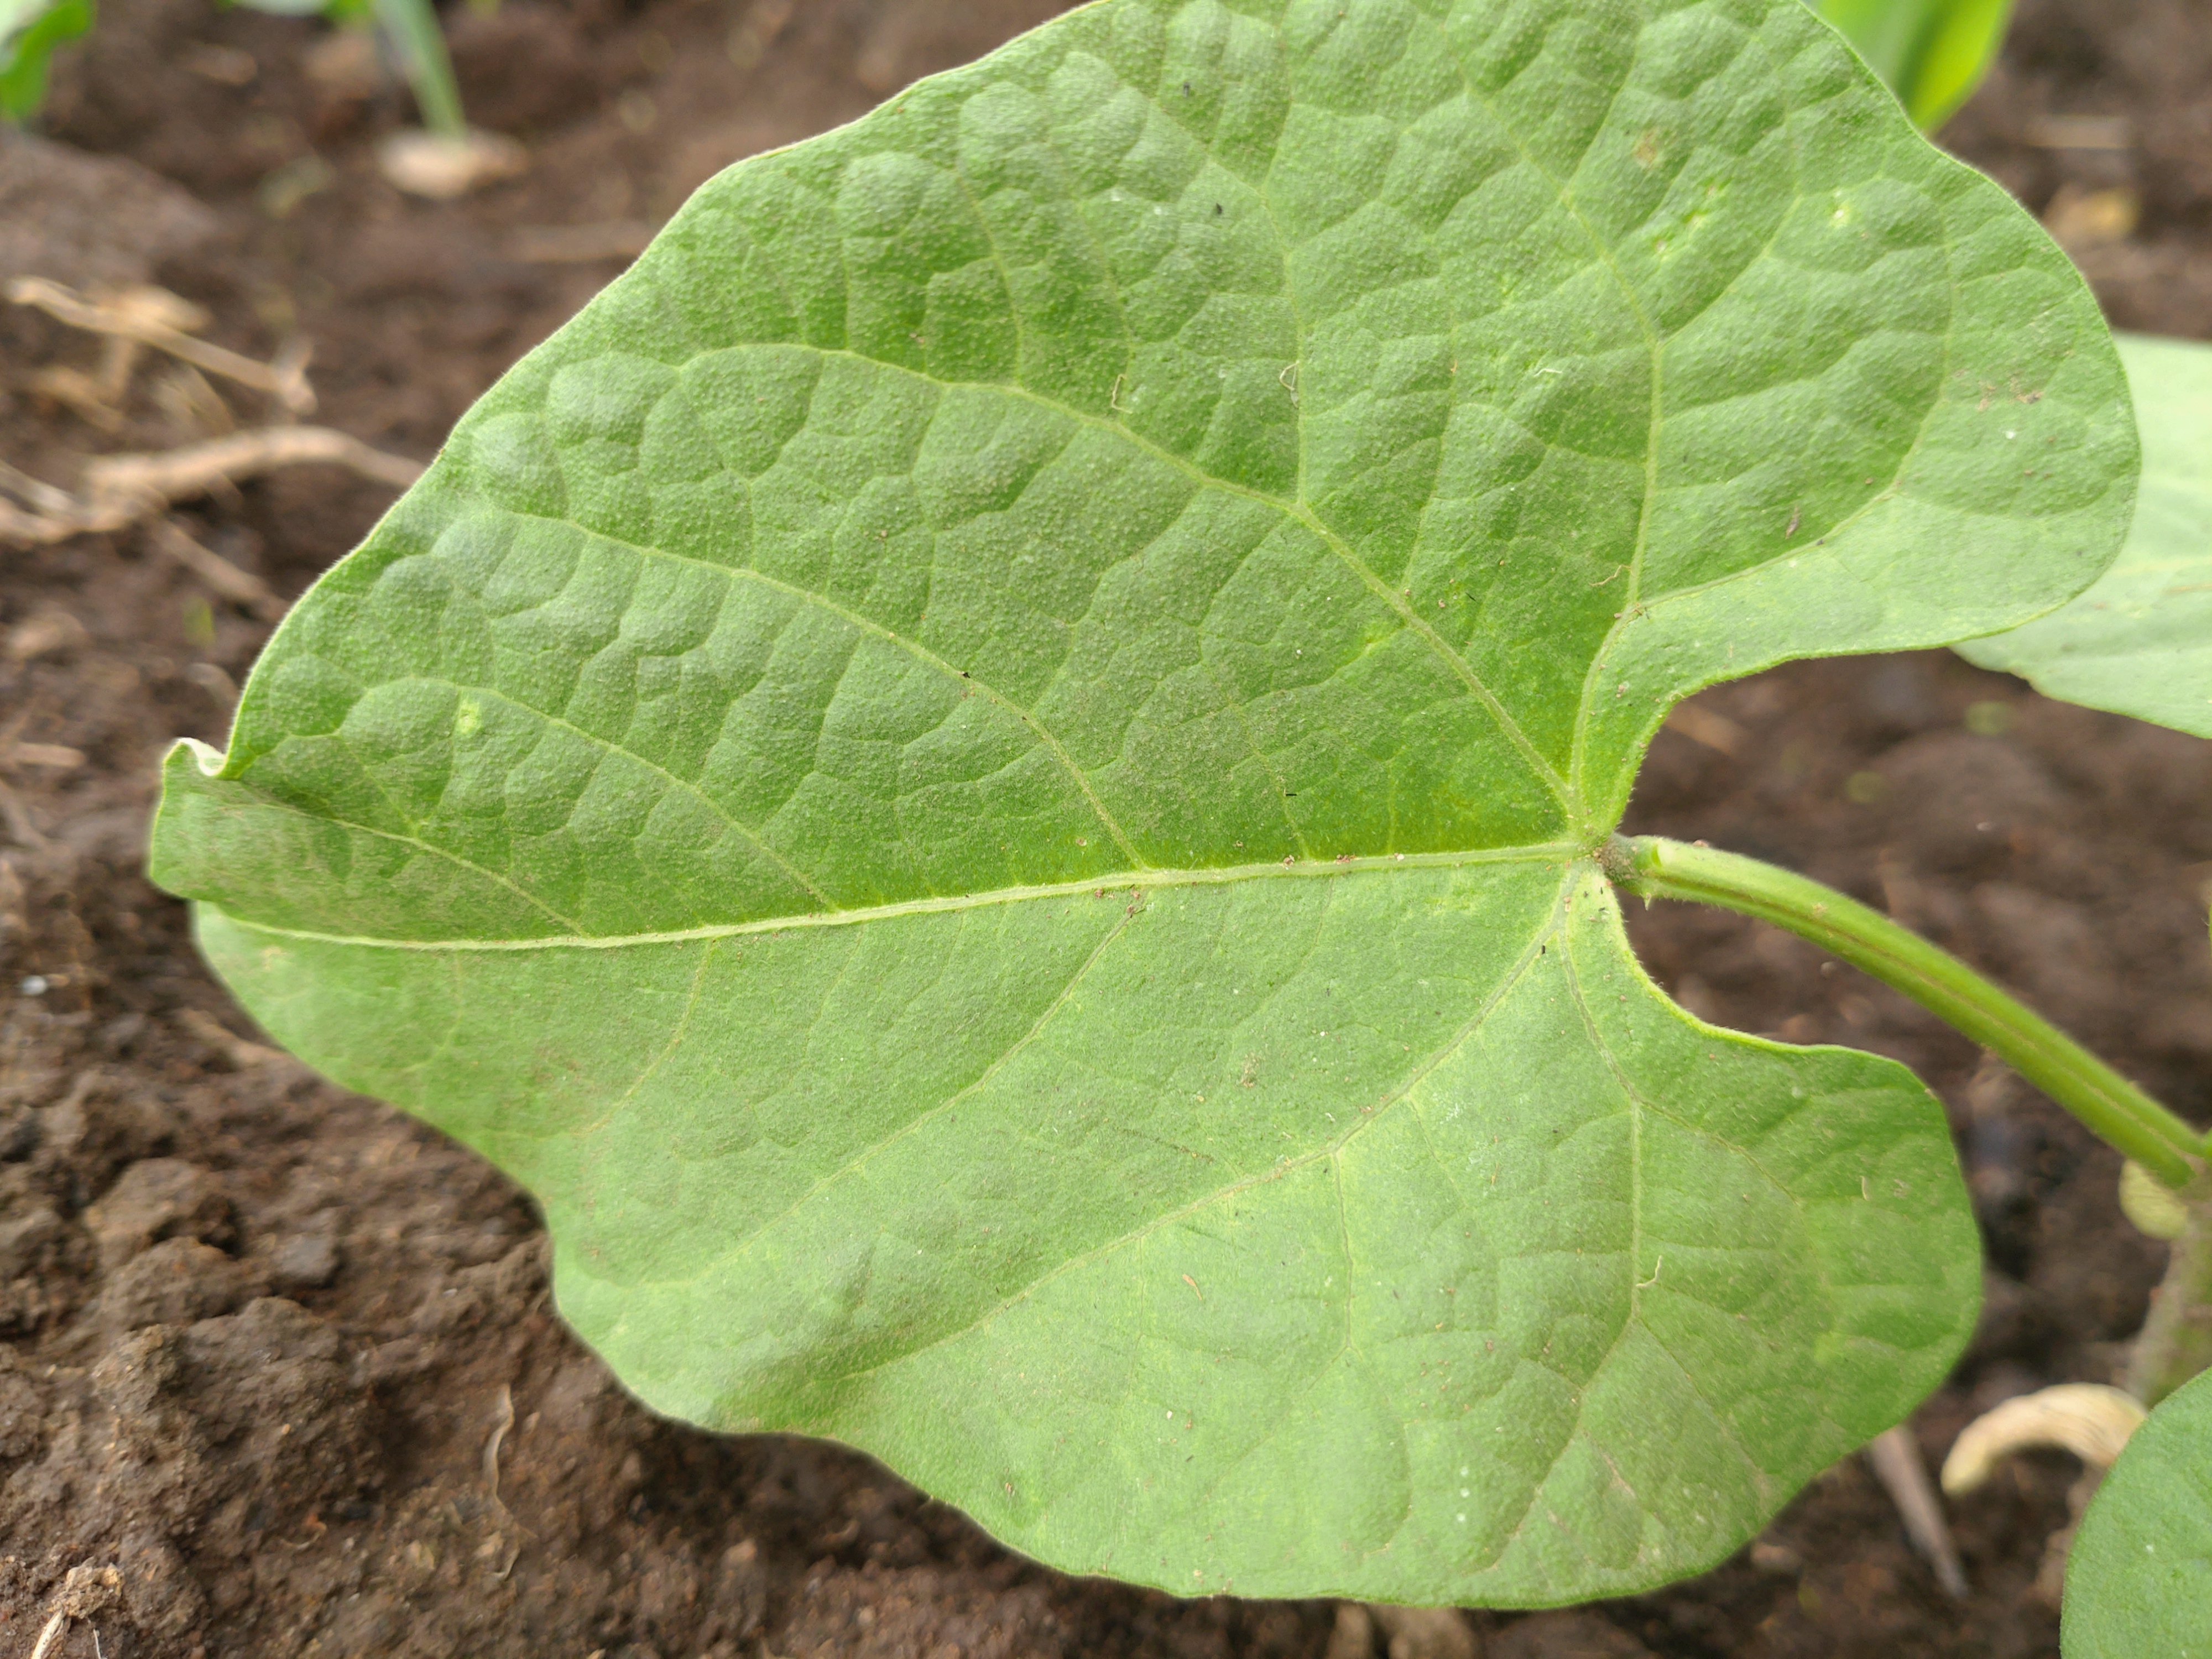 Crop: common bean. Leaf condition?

healthy
